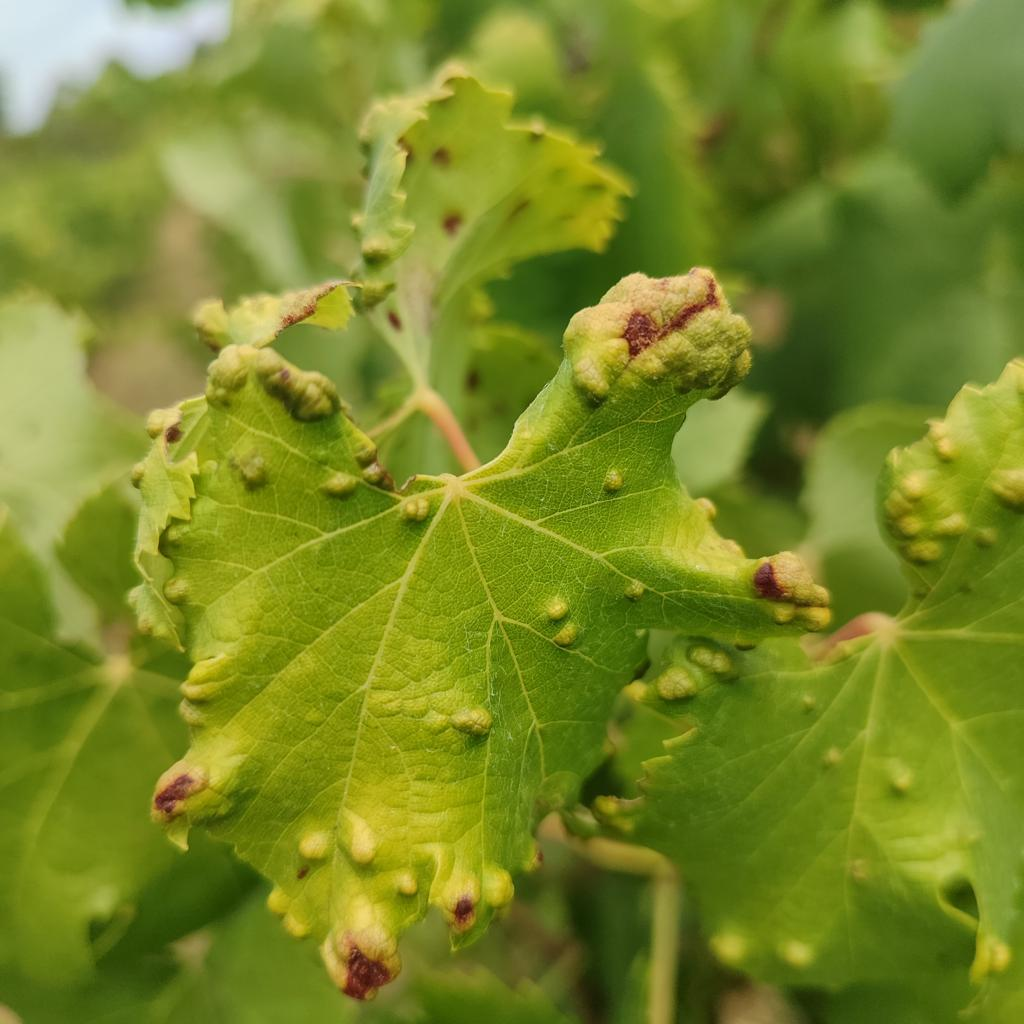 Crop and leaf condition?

grapevine, erineum mite
